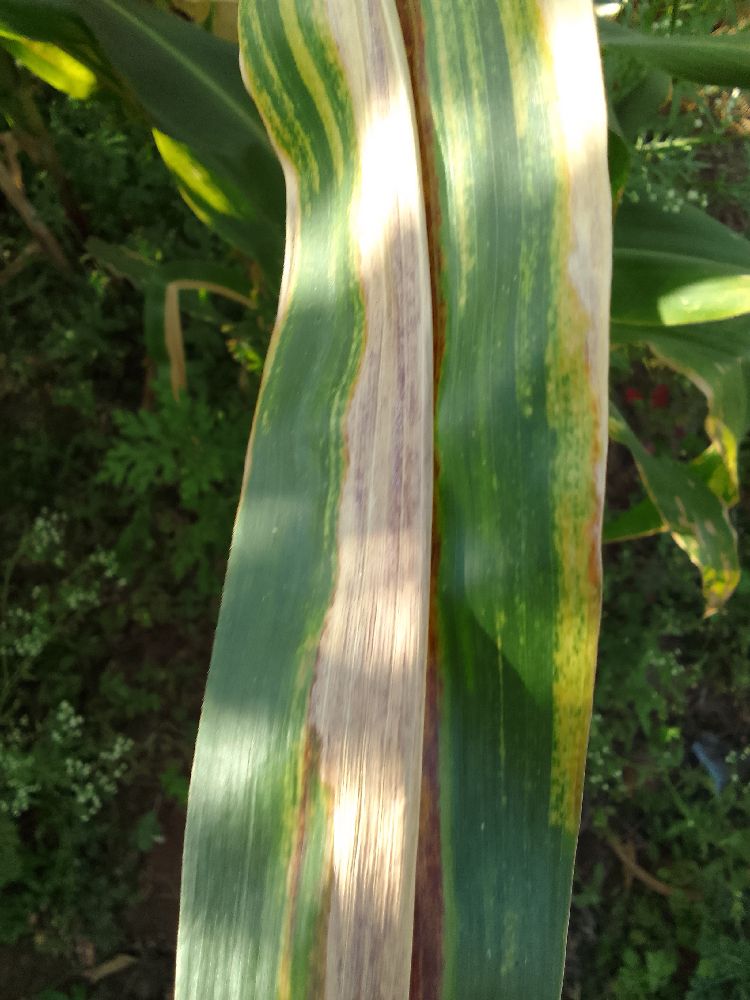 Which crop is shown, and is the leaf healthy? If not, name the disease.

maize, maize lethal necrosis
